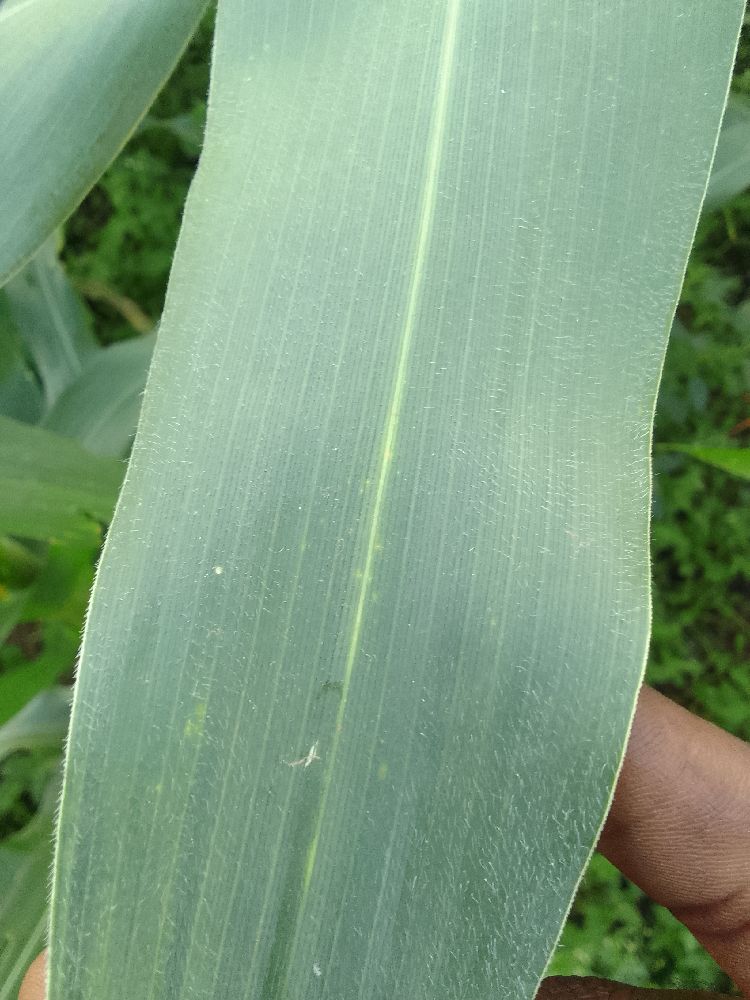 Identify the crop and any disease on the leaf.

maize, healthy
